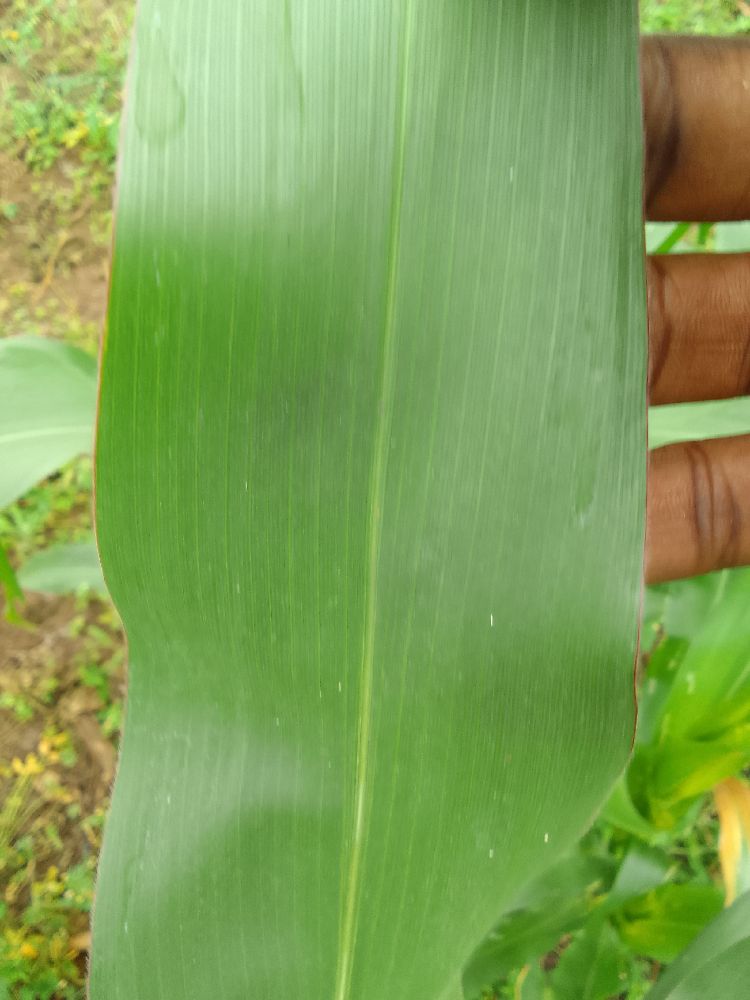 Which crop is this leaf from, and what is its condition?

maize, healthy
